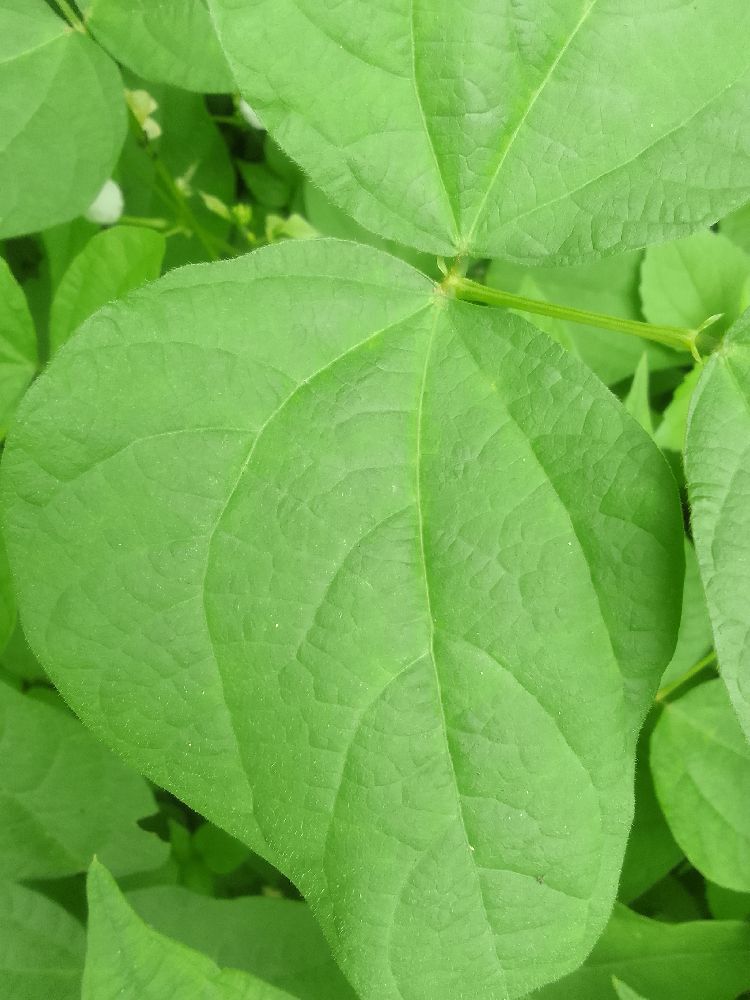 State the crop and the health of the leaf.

common bean, healthy
